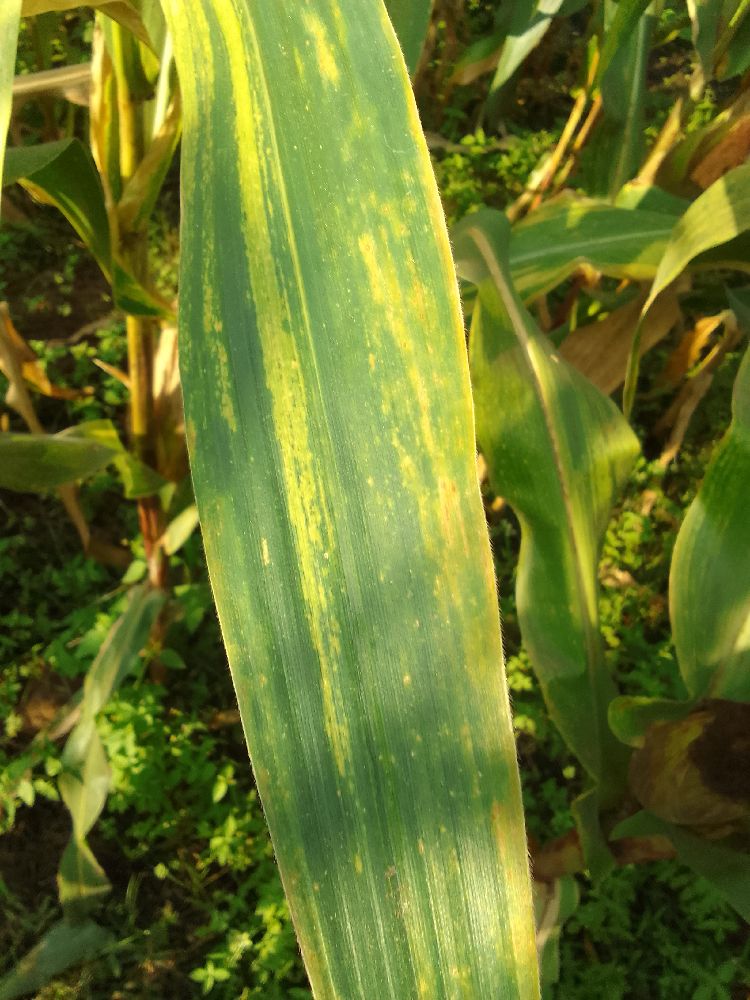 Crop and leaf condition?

maize, maize lethal necrosis
